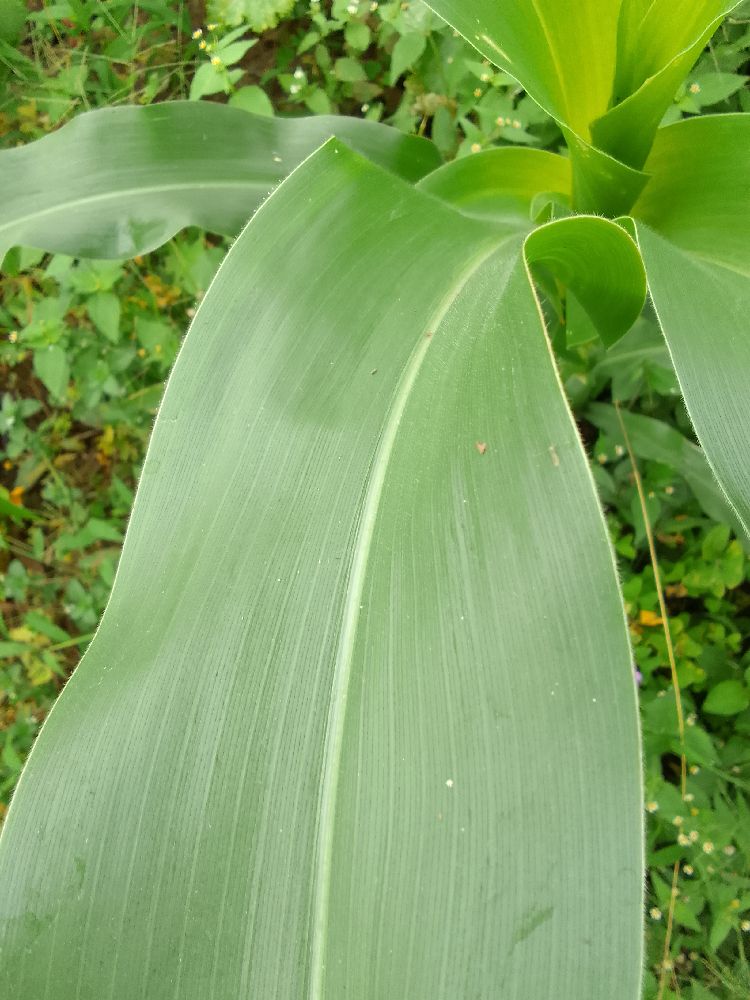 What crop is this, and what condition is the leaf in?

maize, healthy
